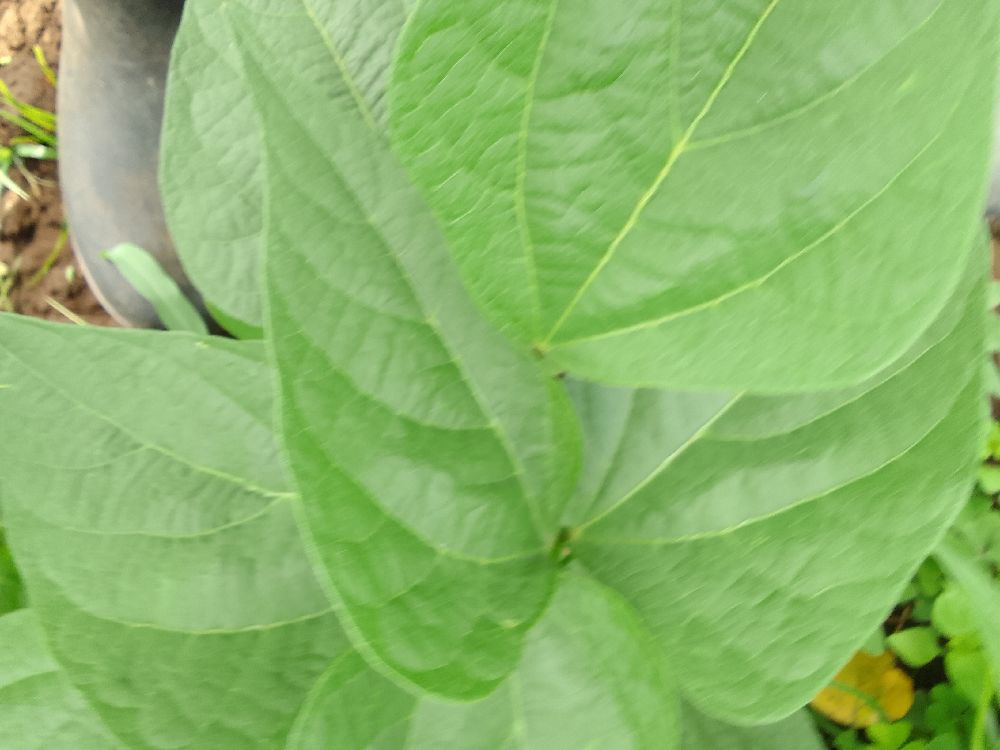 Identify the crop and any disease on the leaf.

common bean, healthy
